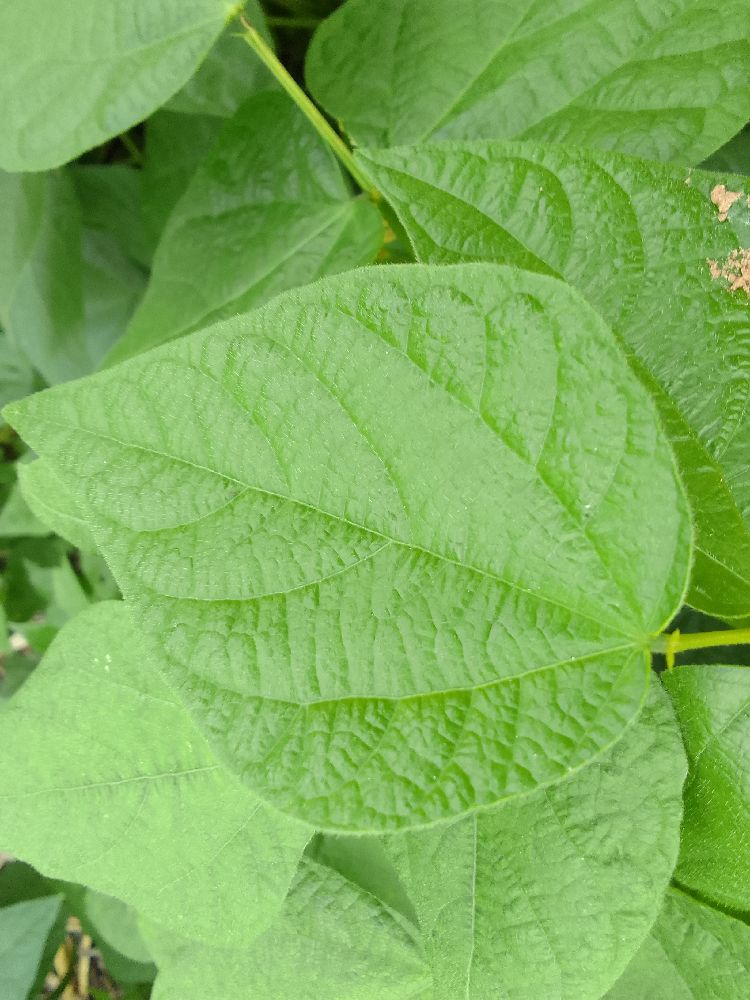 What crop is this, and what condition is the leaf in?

common bean, healthy
